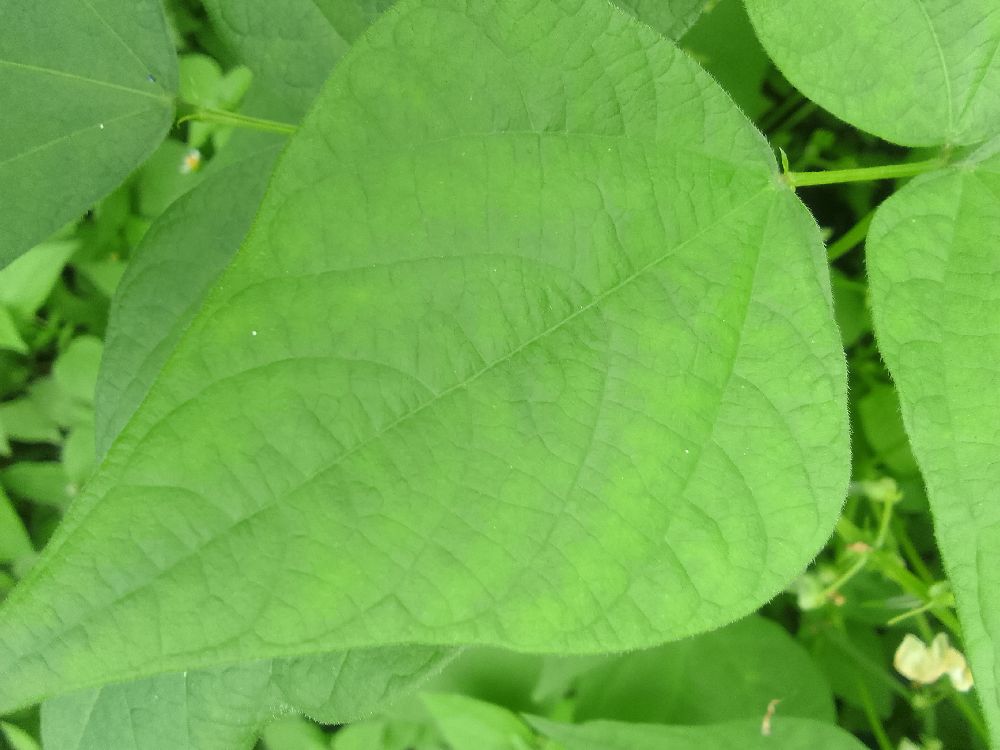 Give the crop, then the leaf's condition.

common bean, healthy
